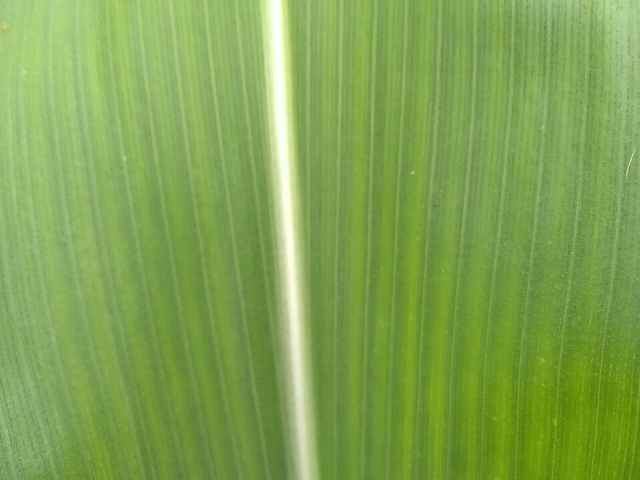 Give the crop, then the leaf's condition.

maize, healthy
